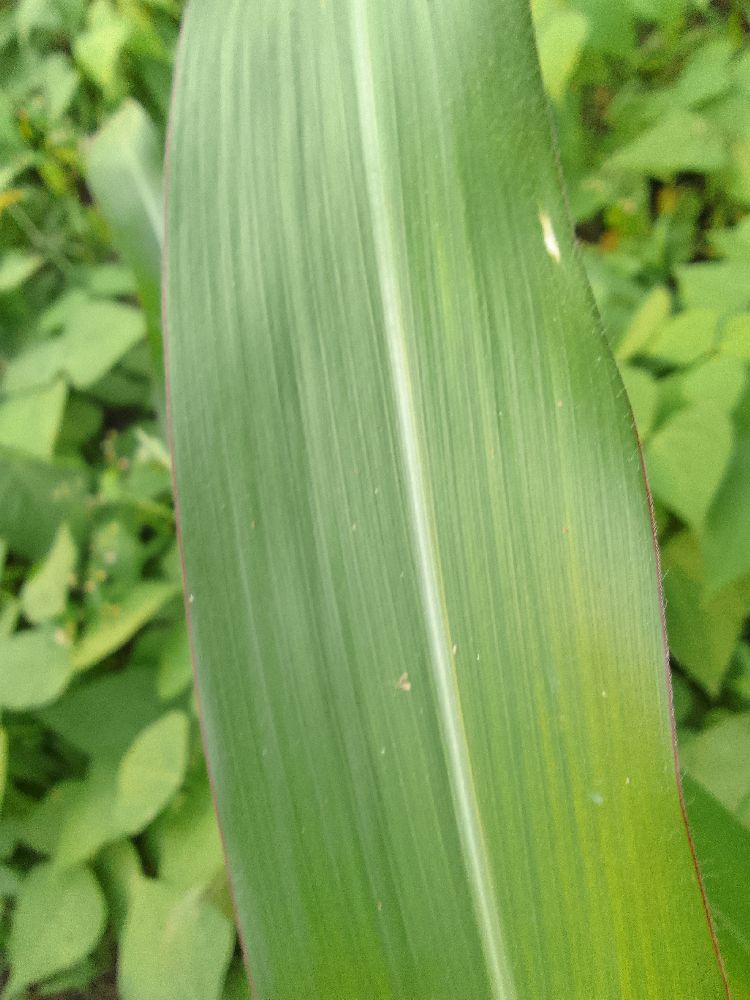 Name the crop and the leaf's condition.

maize, healthy
